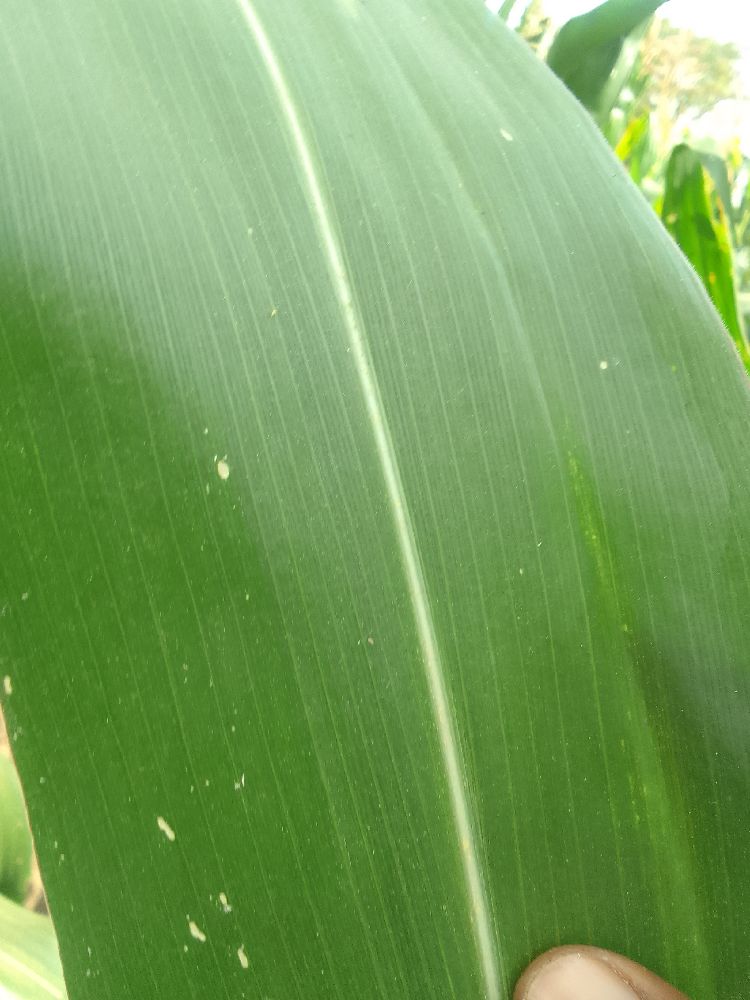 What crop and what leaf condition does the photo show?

maize, healthy
